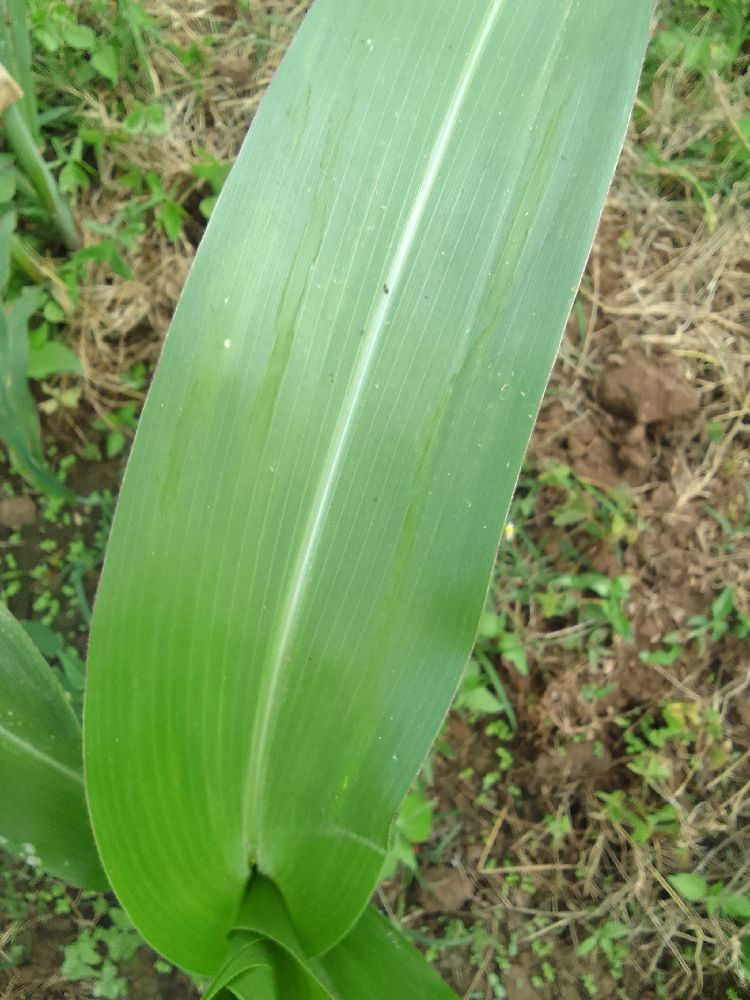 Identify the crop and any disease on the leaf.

maize, healthy
